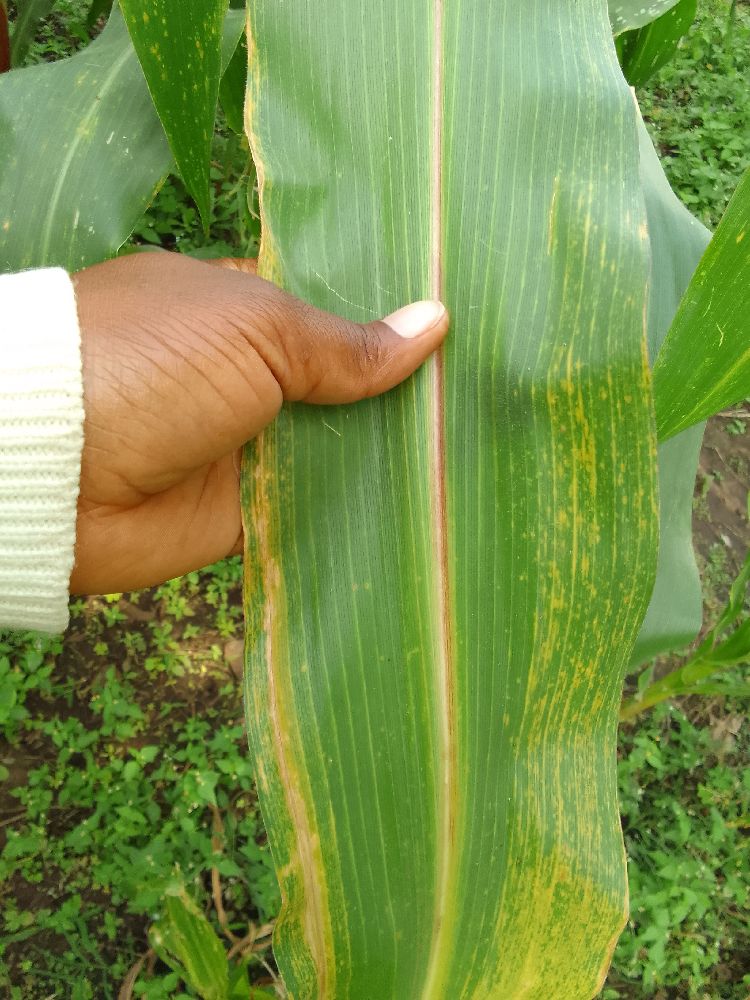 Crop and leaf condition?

maize, maize lethal necrosis
